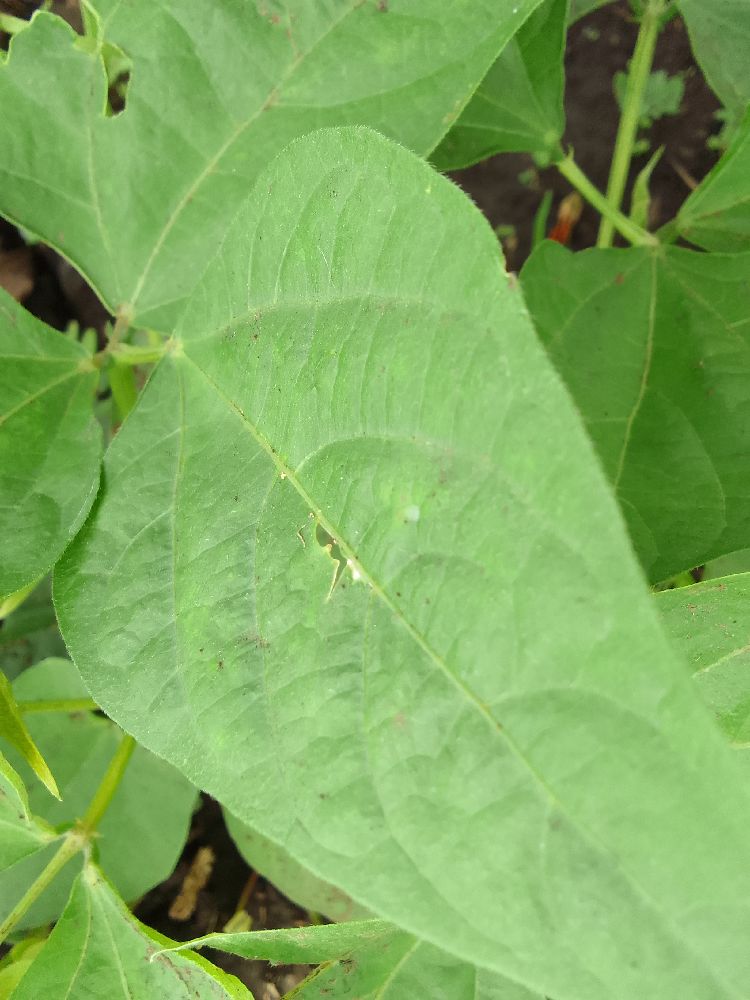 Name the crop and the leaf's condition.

common bean, healthy
